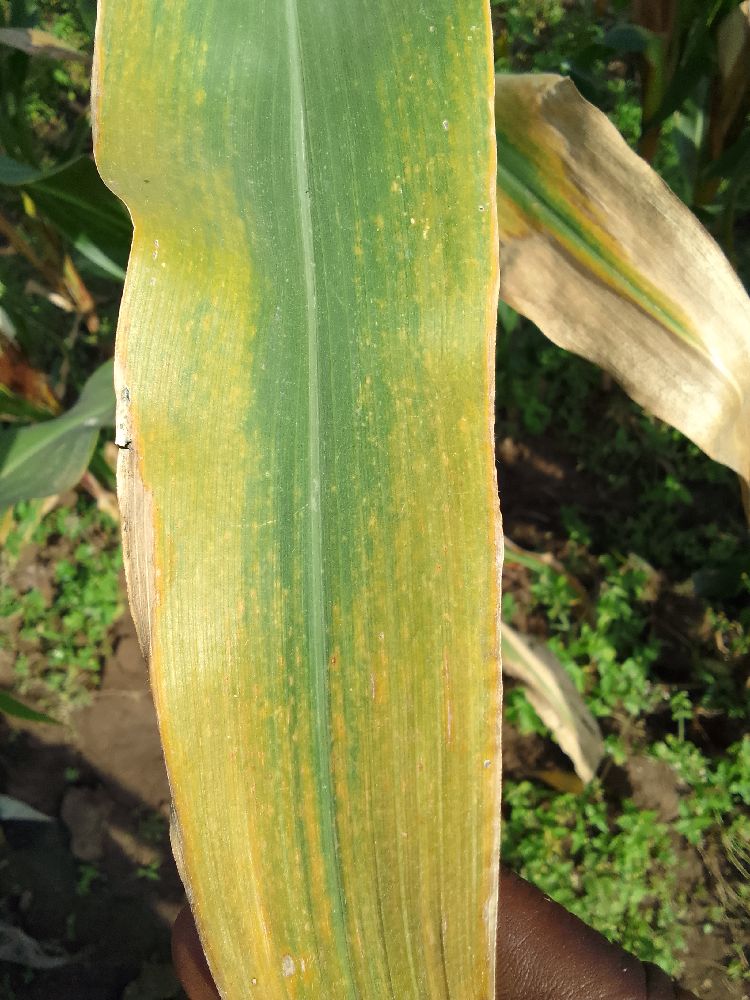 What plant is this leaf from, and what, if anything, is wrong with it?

maize, maize lethal necrosis
